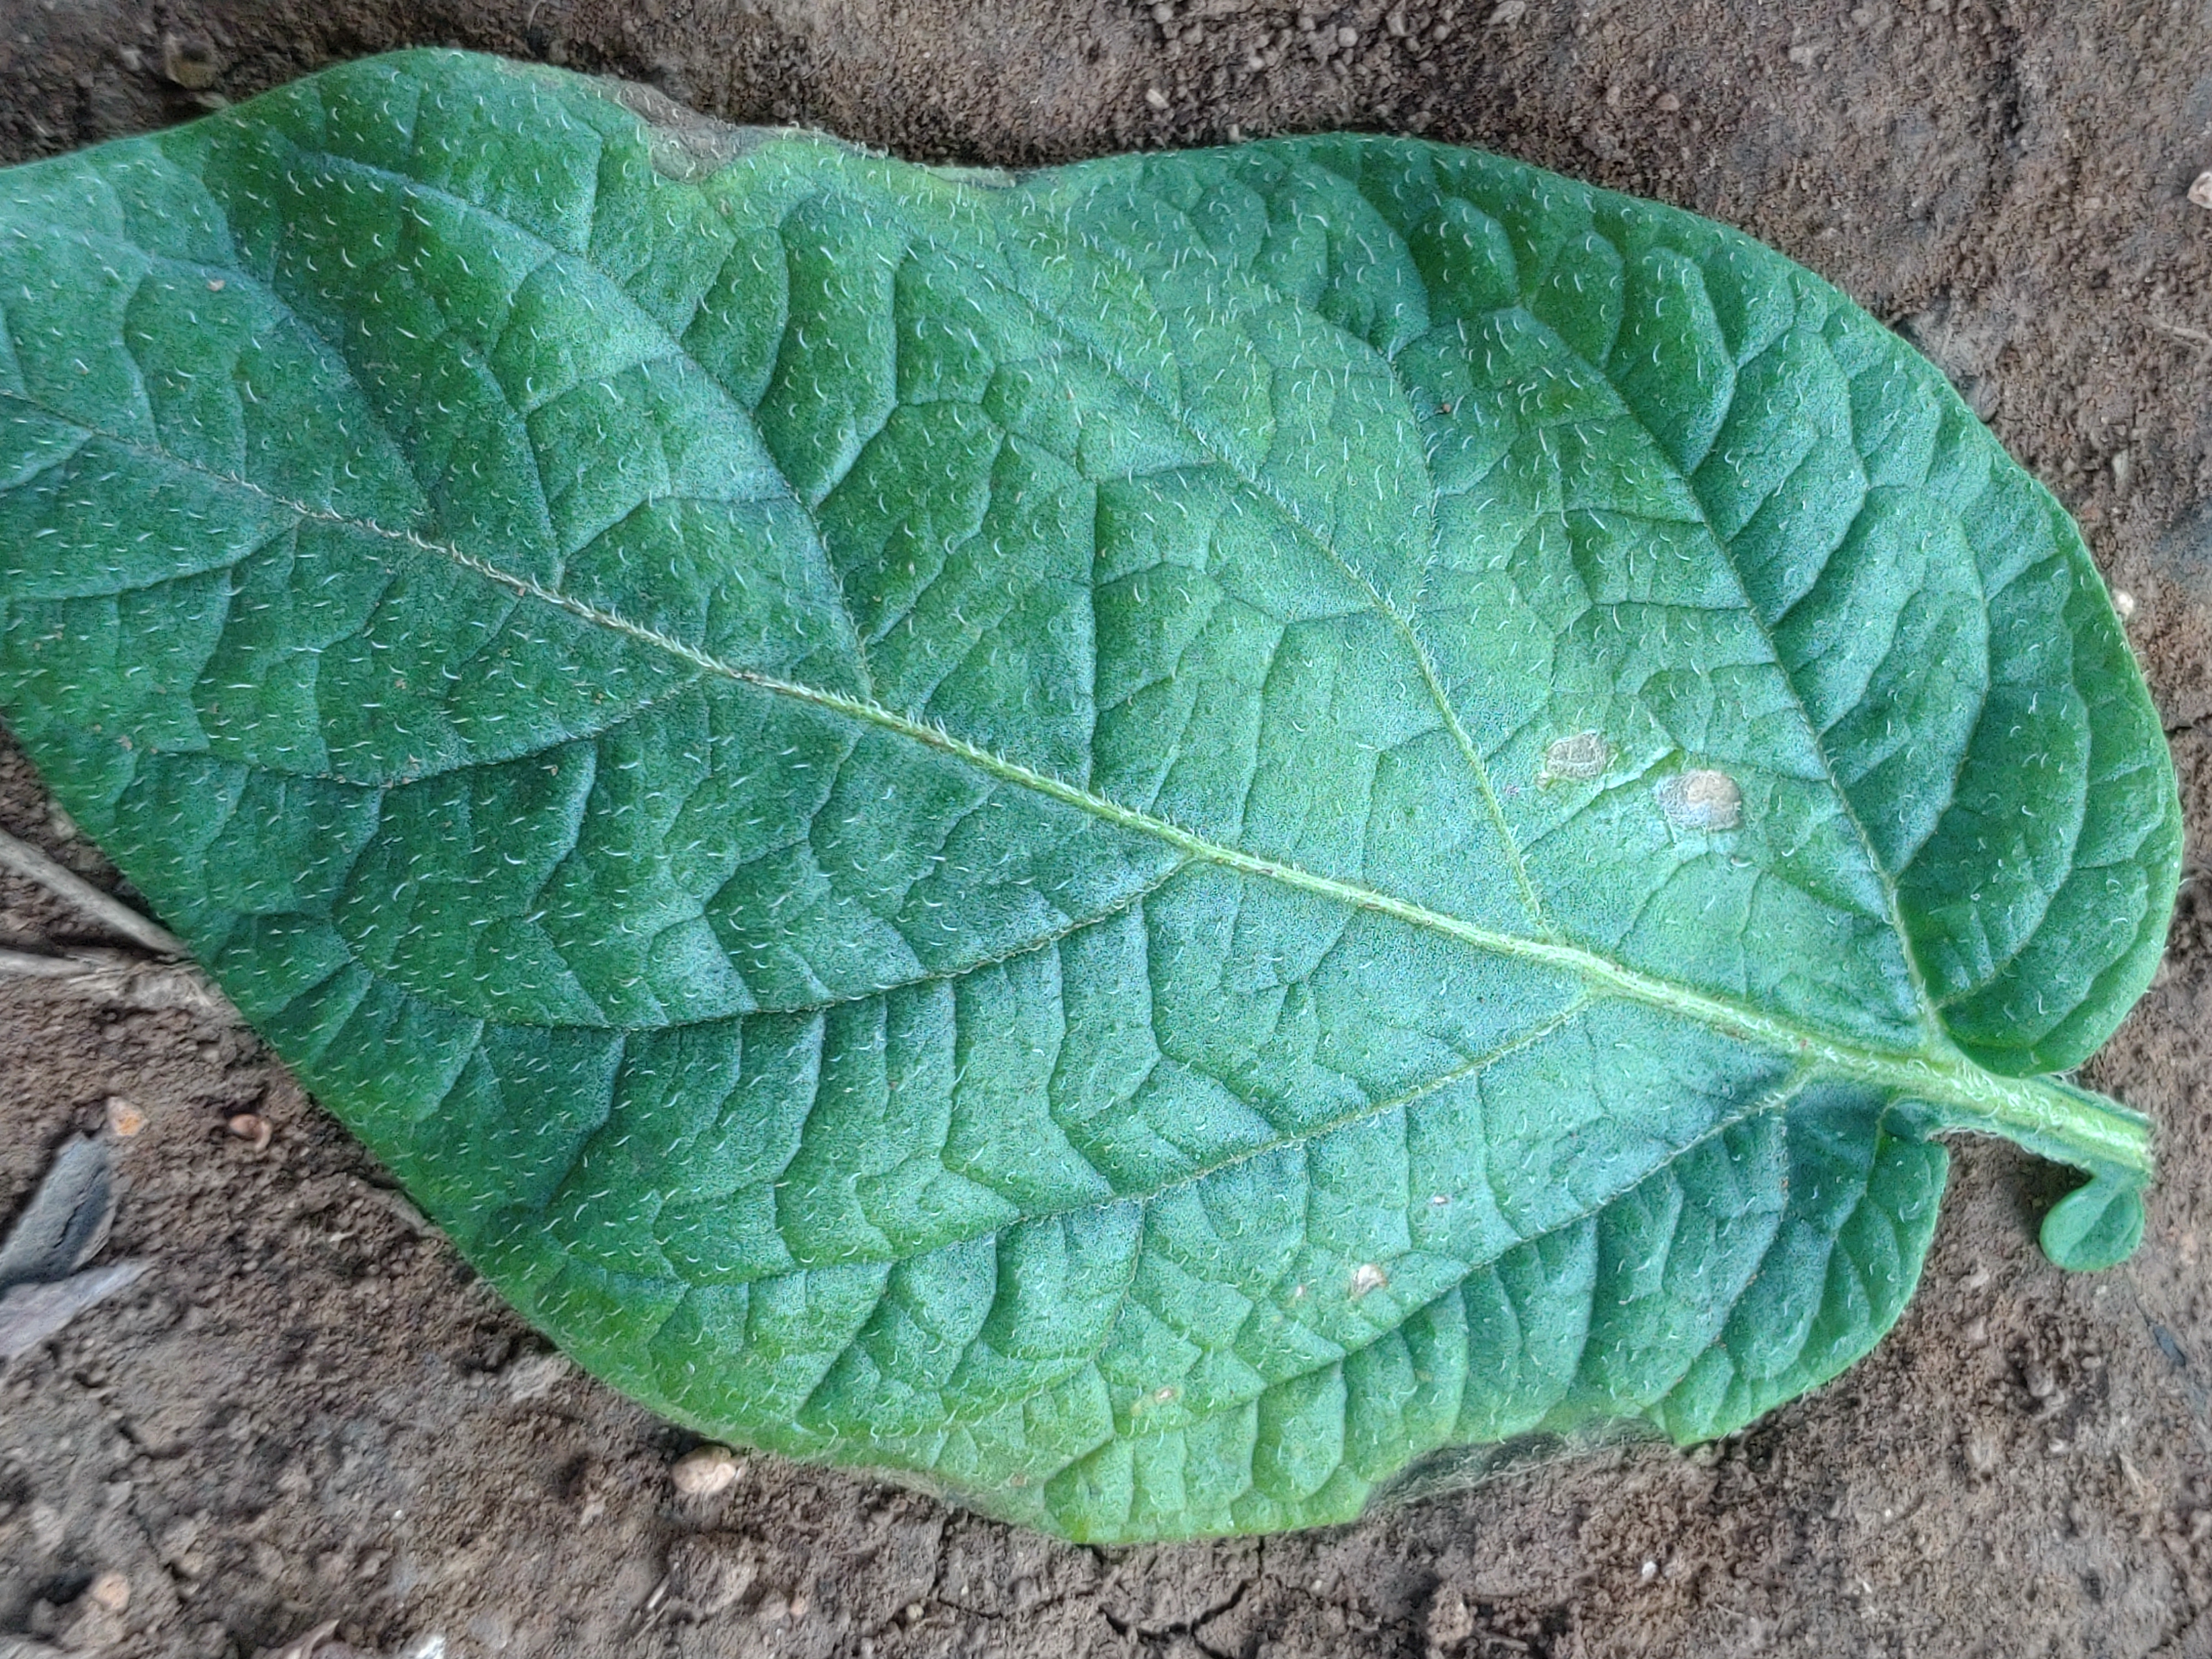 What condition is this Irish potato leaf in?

early blight
